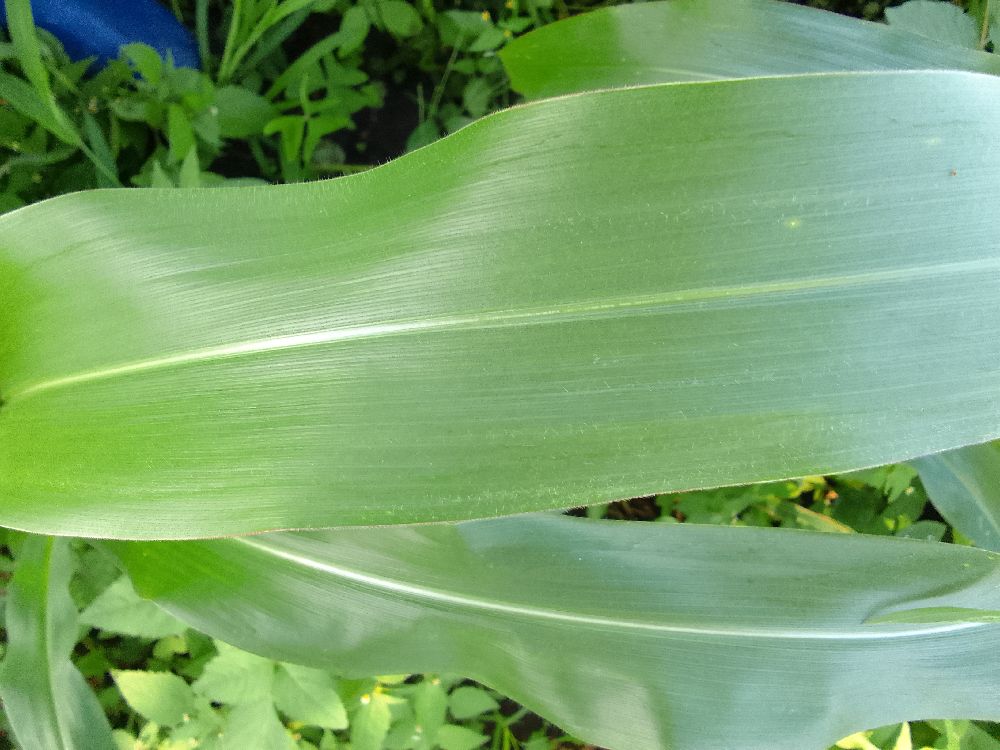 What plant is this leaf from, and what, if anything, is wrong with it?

maize, healthy
